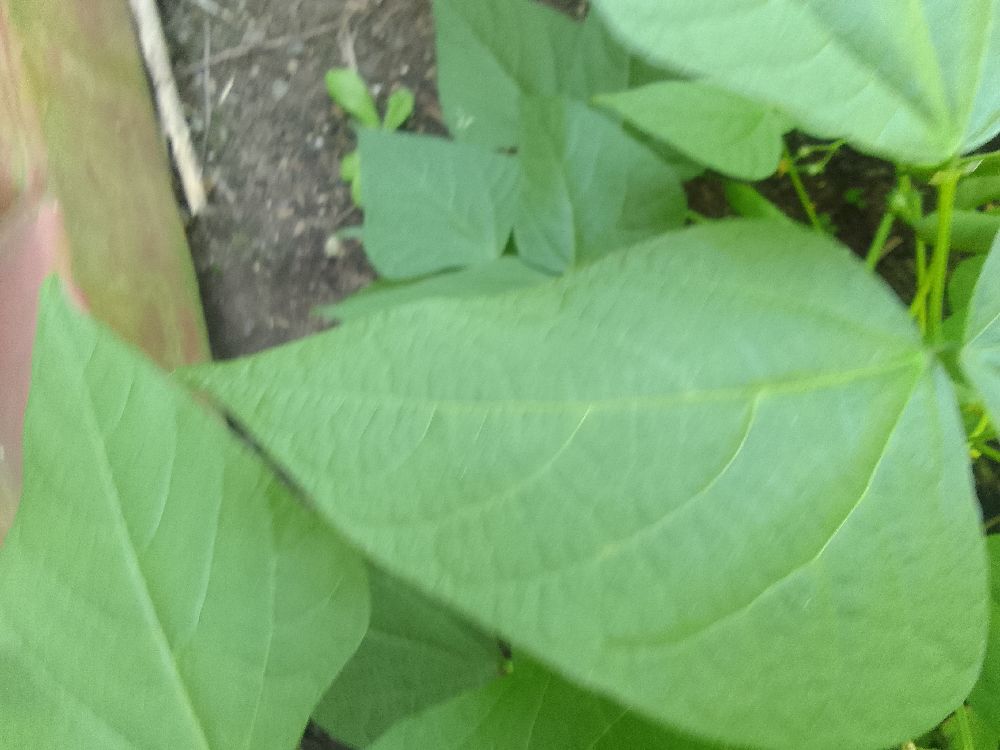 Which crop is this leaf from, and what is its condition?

common bean, healthy
